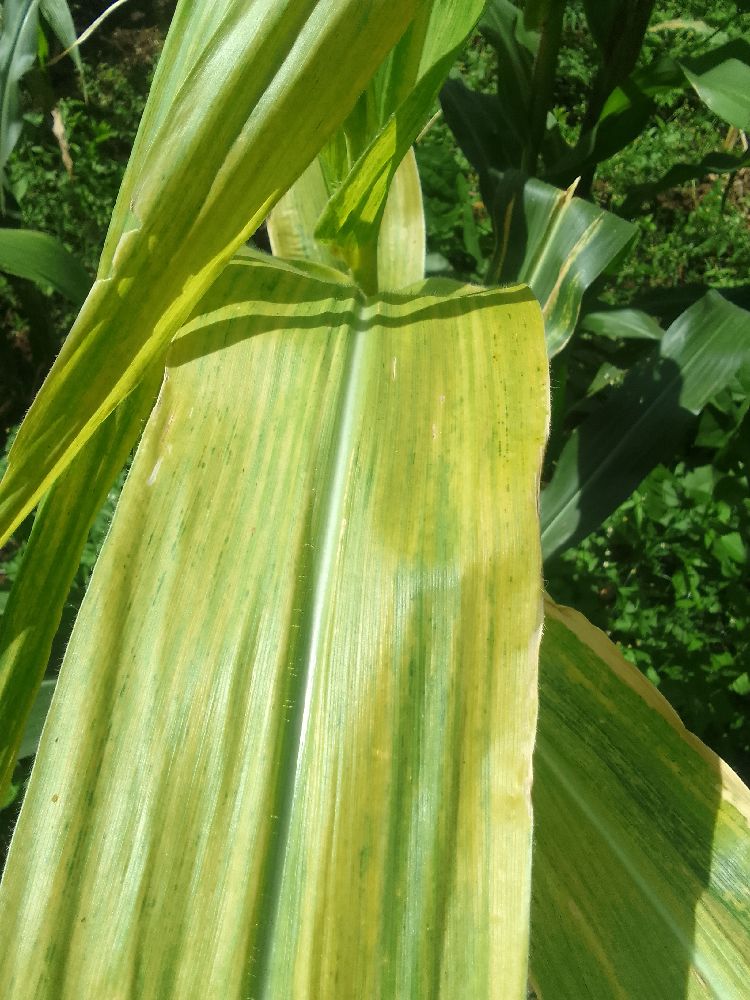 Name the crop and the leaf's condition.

maize, maize lethal necrosis
